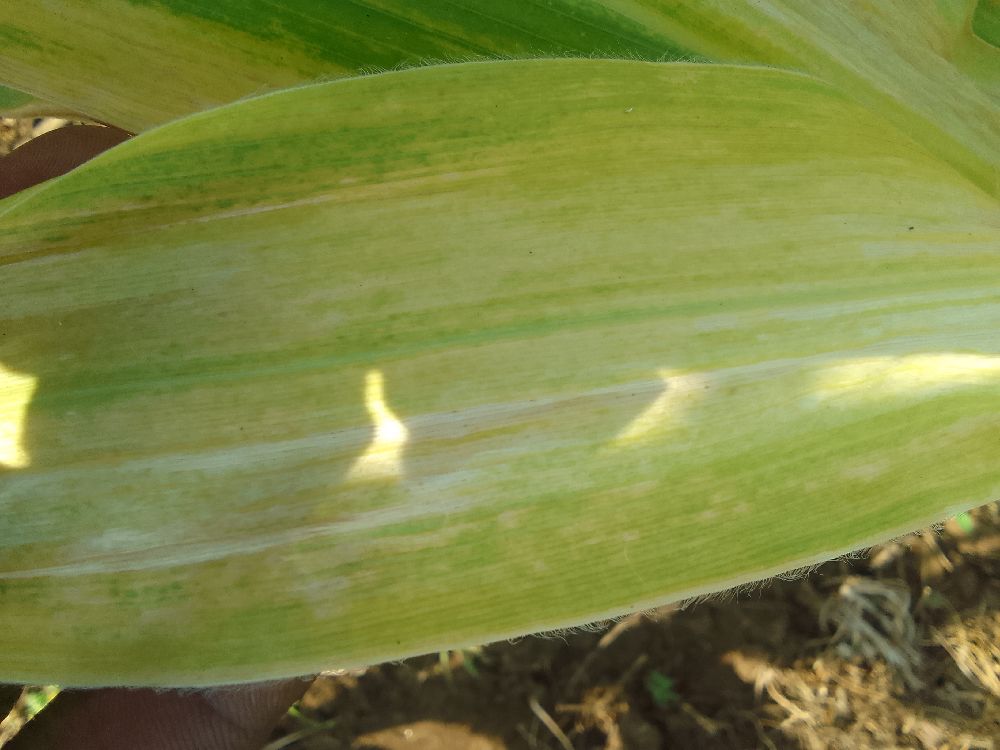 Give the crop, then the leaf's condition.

maize, maize lethal necrosis
